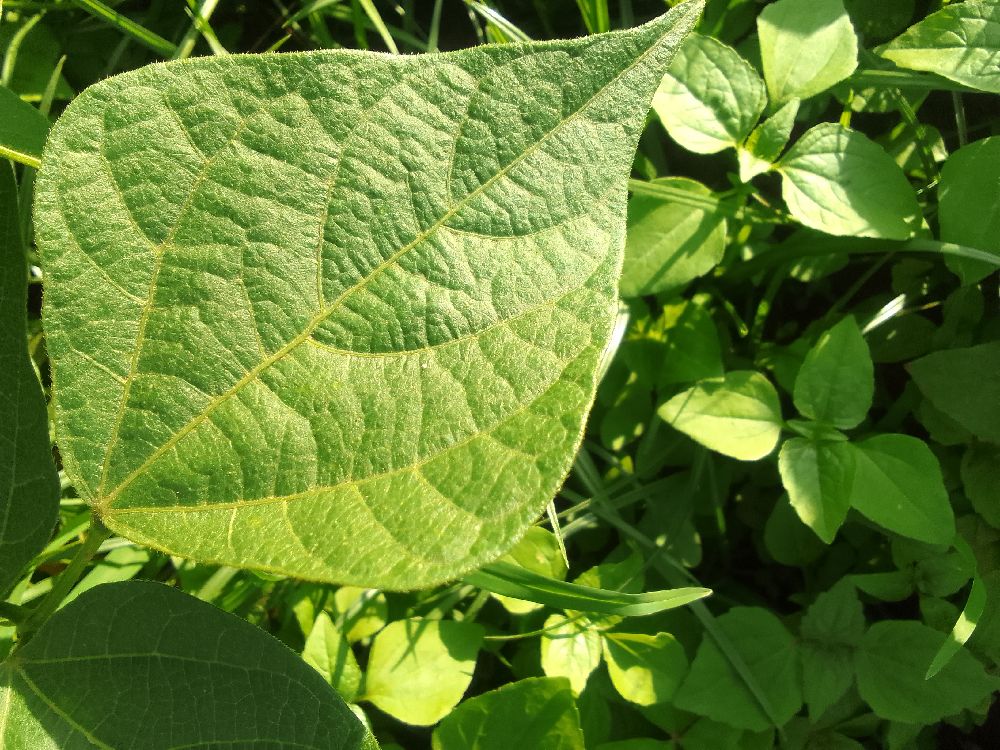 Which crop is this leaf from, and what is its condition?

common bean, healthy
